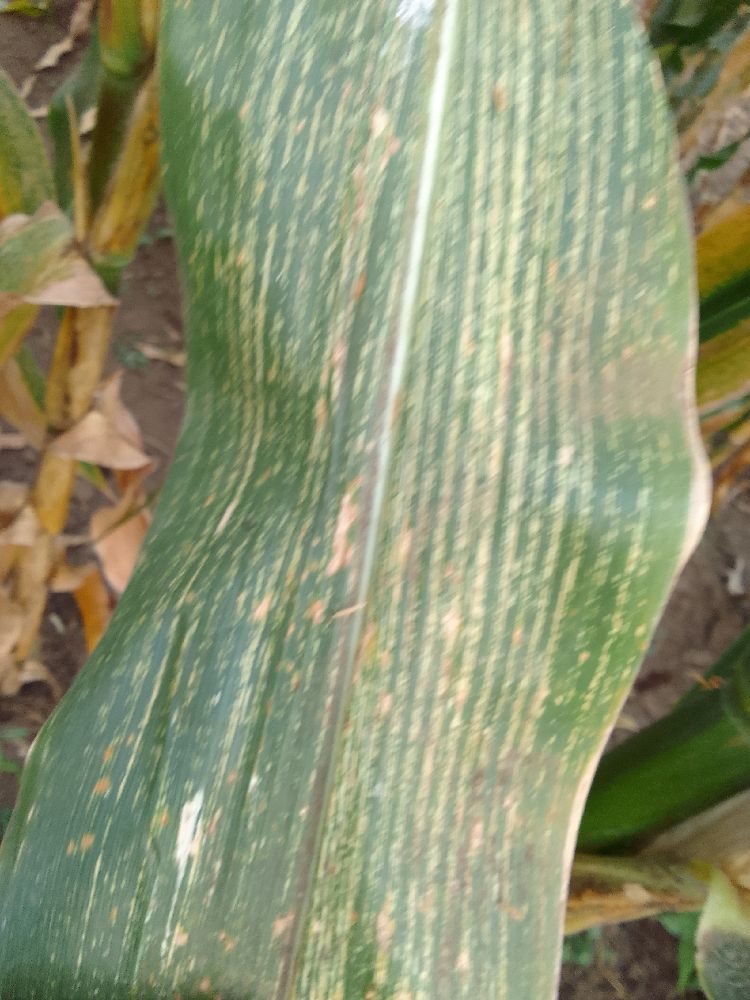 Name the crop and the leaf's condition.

maize, maize streak virus
